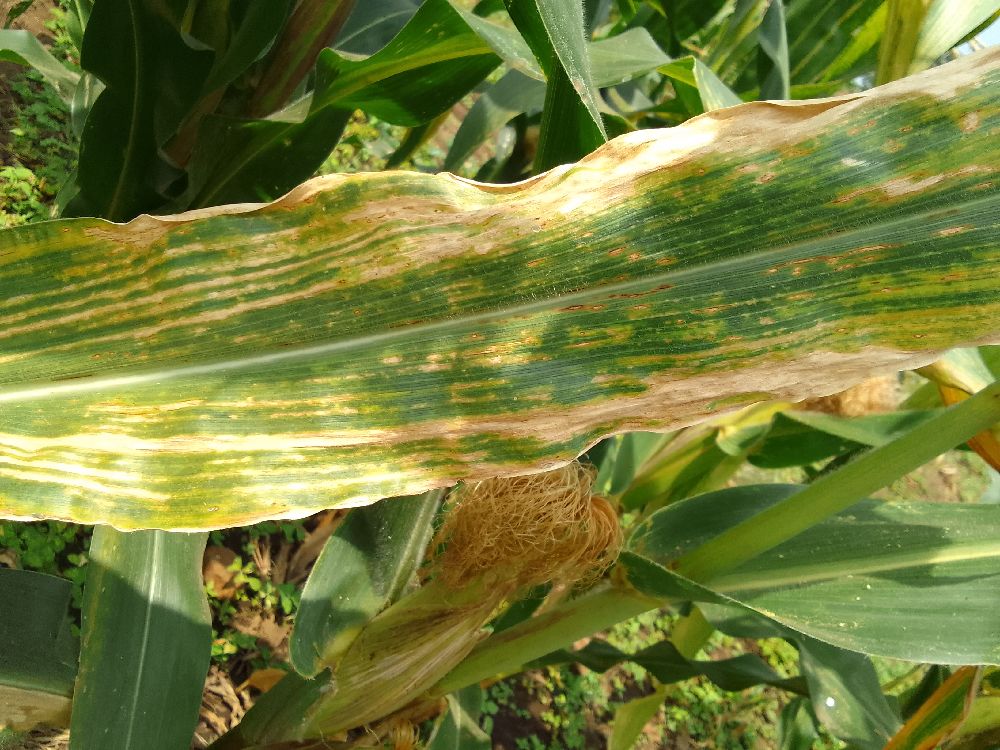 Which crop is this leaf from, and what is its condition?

maize, maize lethal necrosis
